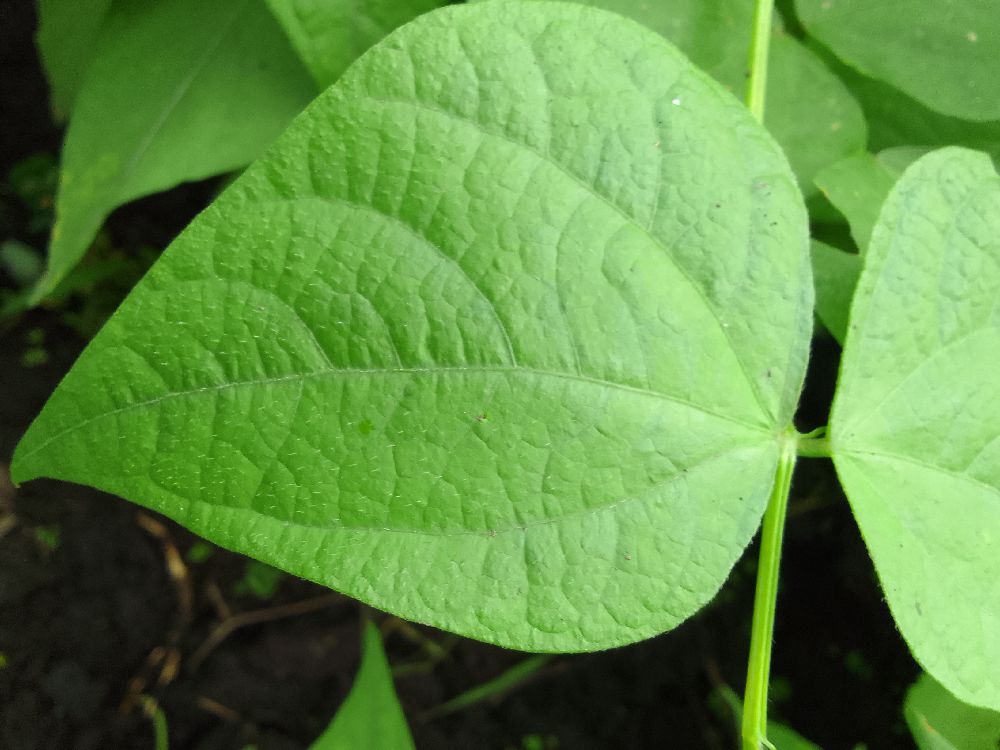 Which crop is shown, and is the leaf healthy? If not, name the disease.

common bean, healthy
